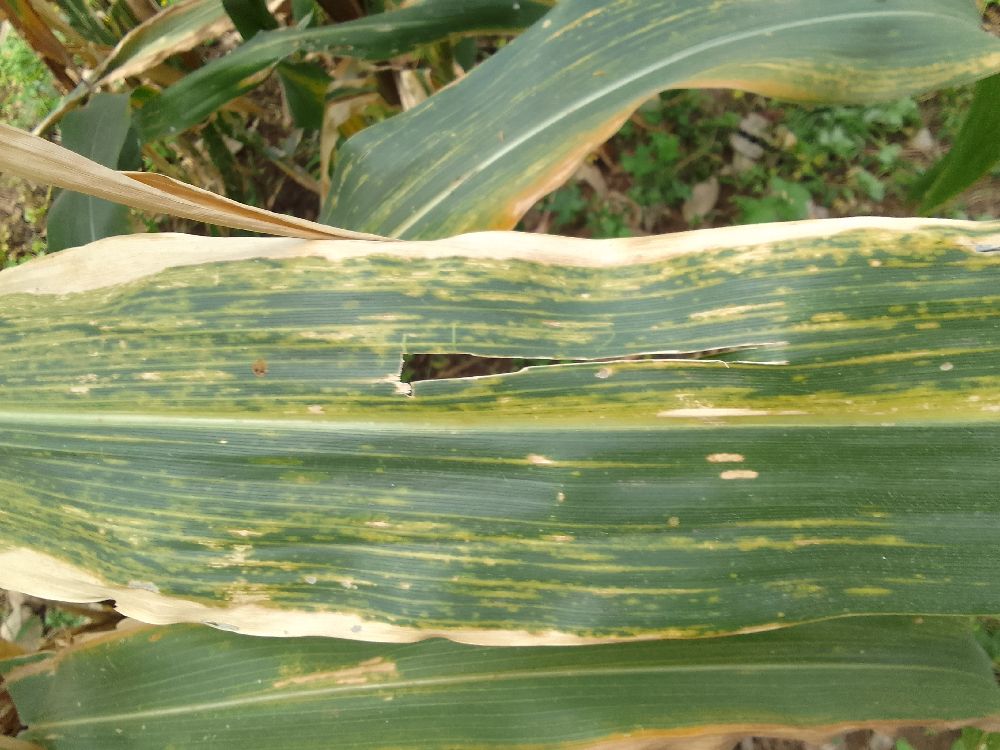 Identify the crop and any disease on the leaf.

maize, maize lethal necrosis
